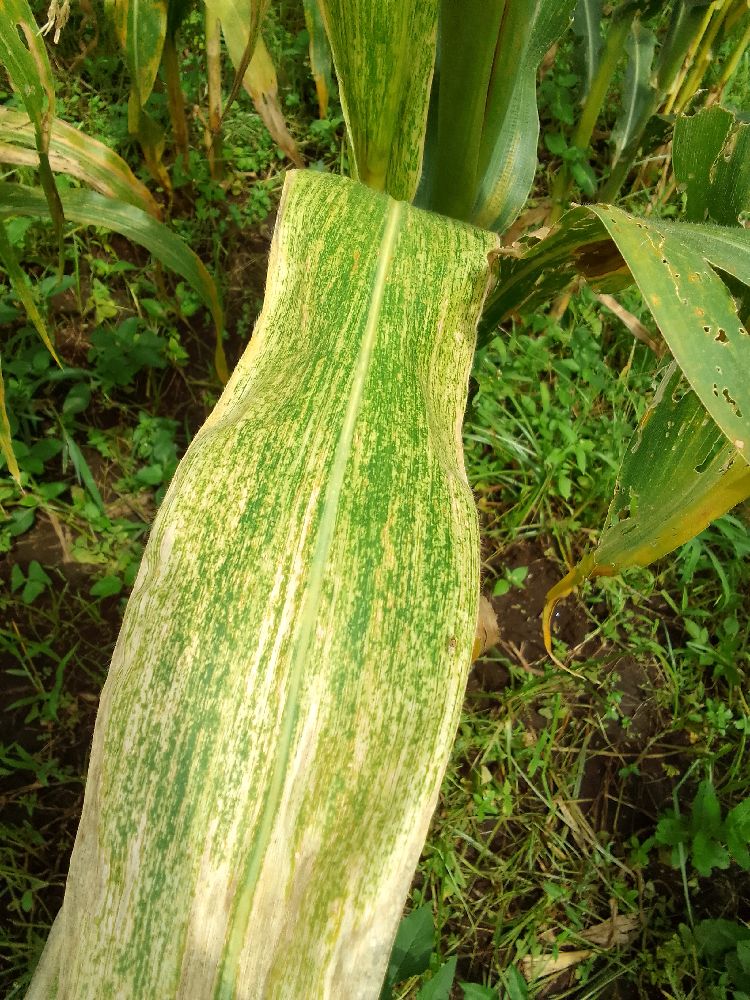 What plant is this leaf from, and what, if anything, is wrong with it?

maize, maize lethal necrosis
